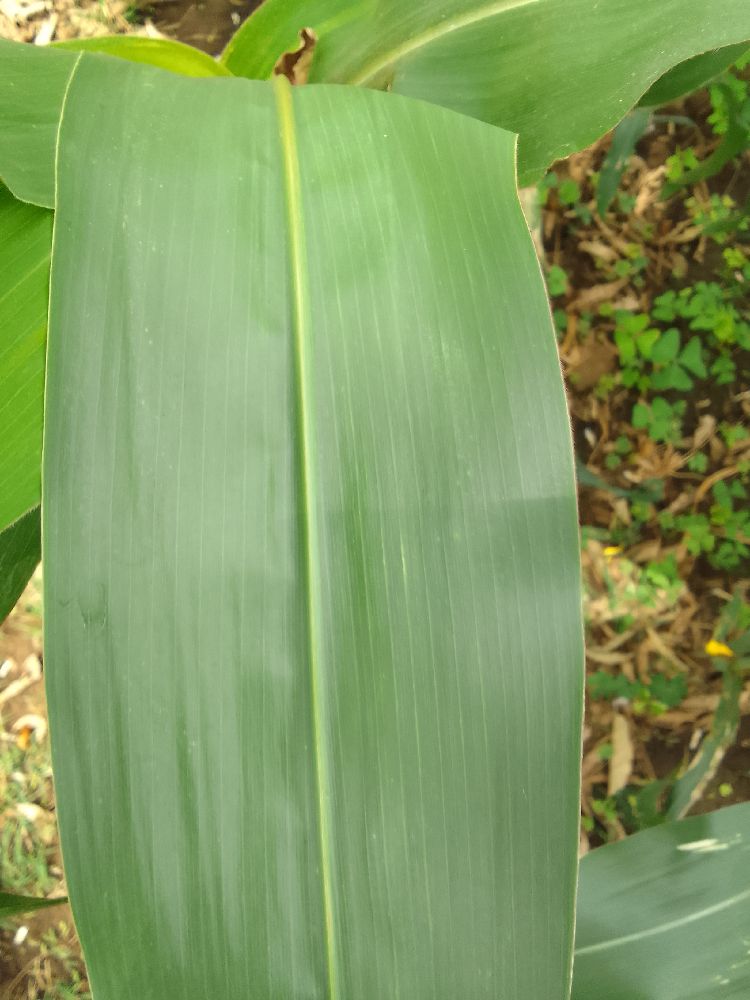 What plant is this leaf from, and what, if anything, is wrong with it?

maize, healthy
